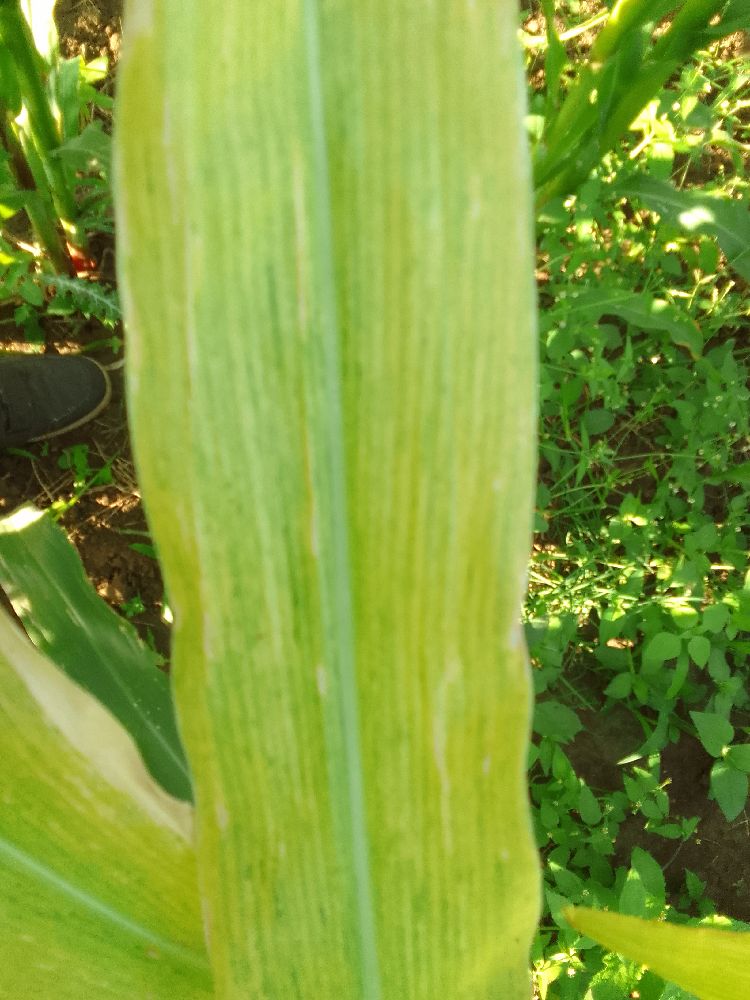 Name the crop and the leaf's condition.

maize, maize lethal necrosis
